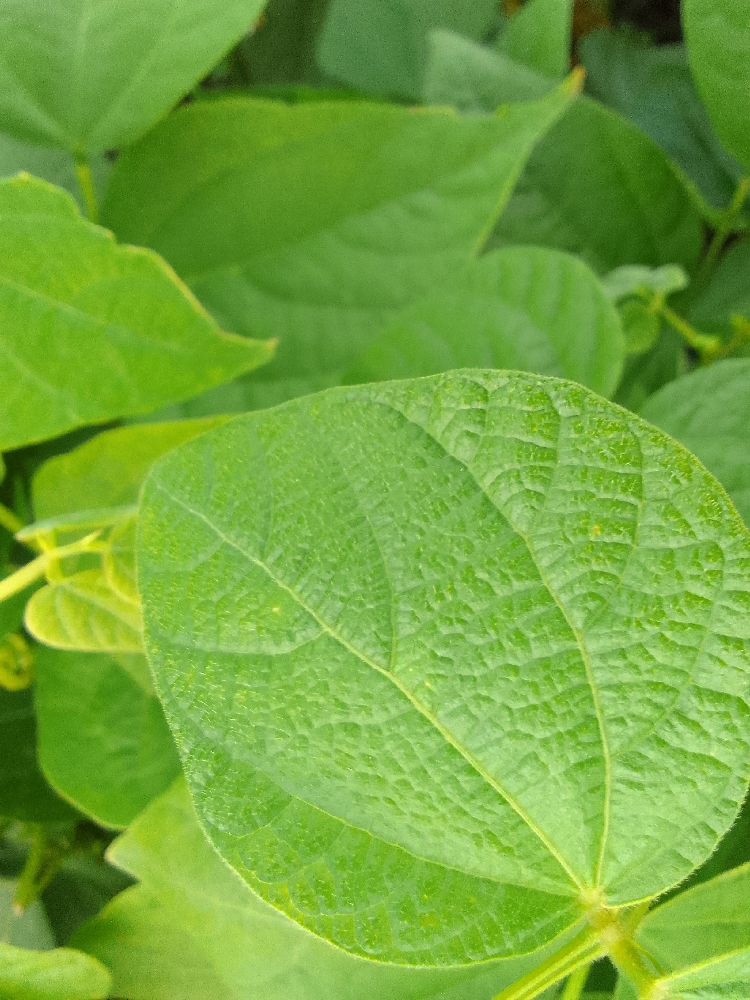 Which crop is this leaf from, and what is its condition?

common bean, healthy
